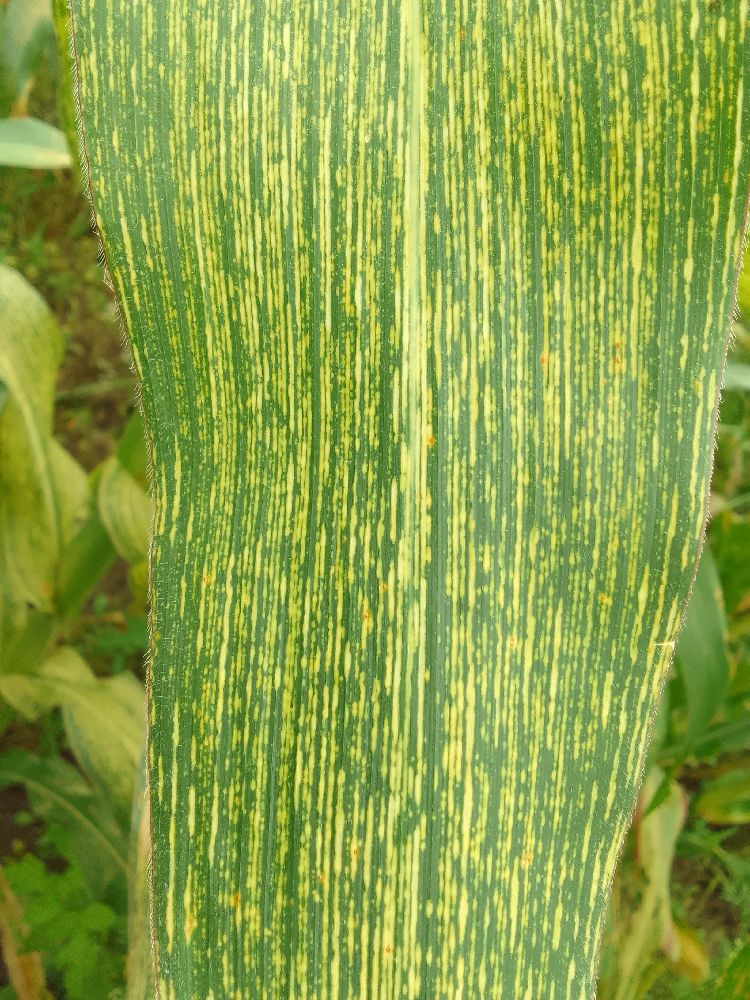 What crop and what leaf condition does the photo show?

maize, maize streak virus
